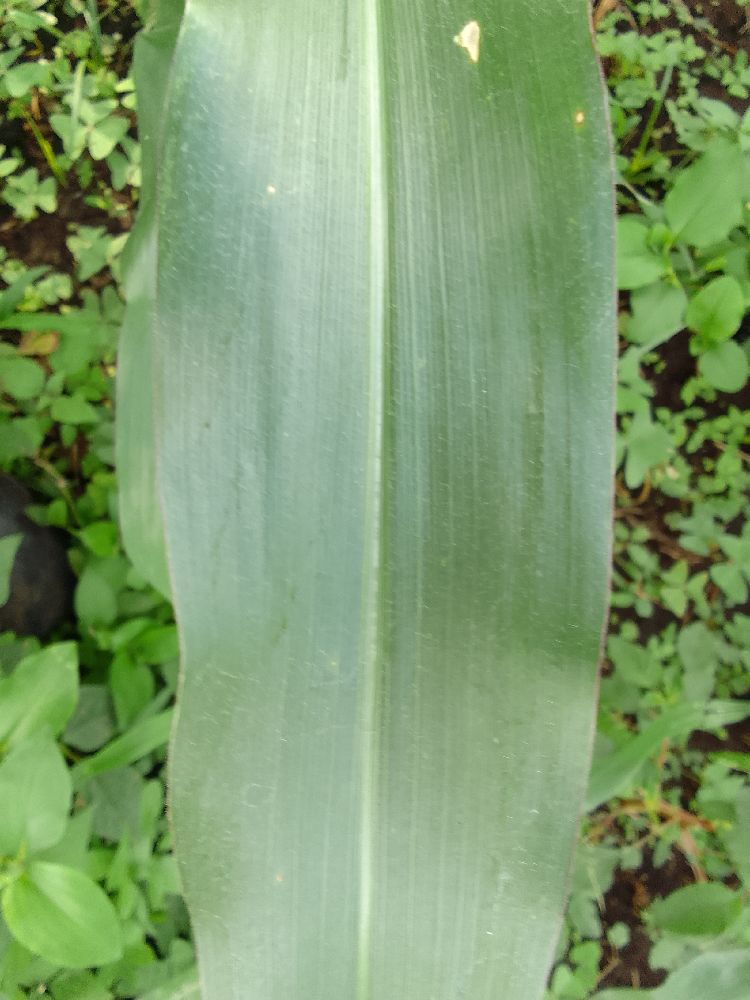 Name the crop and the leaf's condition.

maize, healthy
